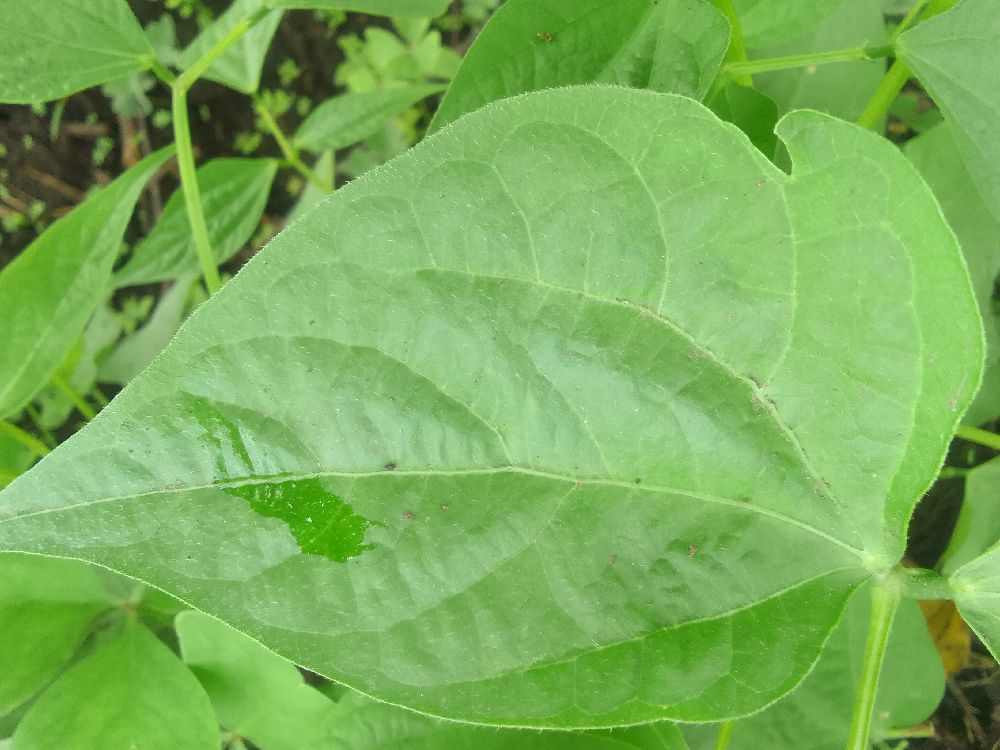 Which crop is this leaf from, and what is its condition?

common bean, healthy
